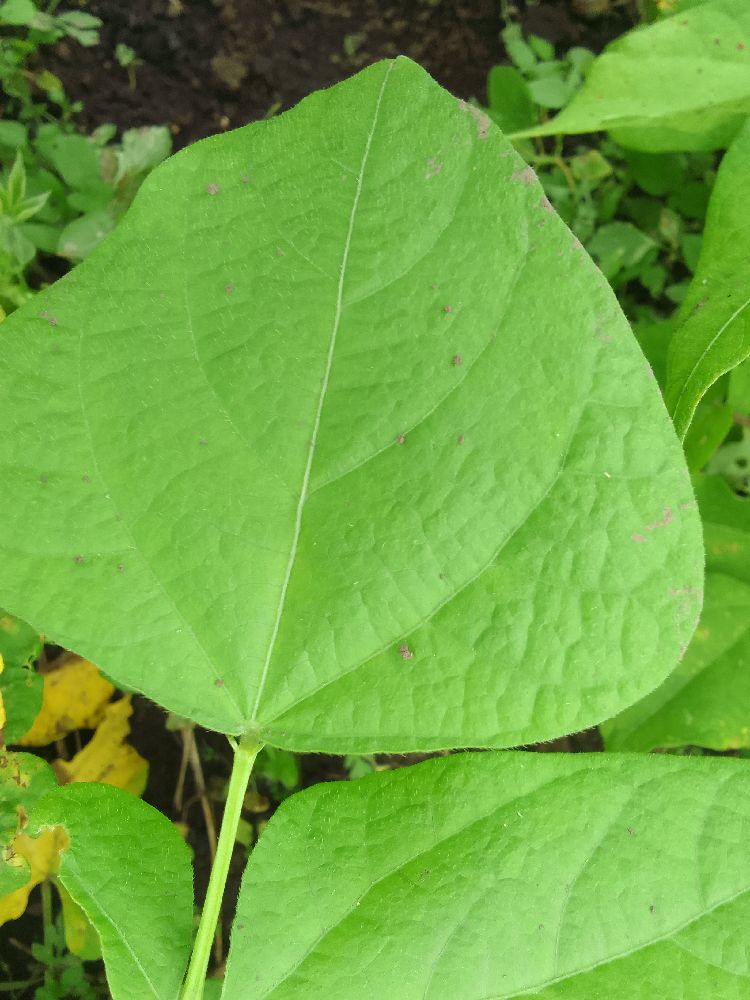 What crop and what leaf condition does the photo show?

common bean, healthy
